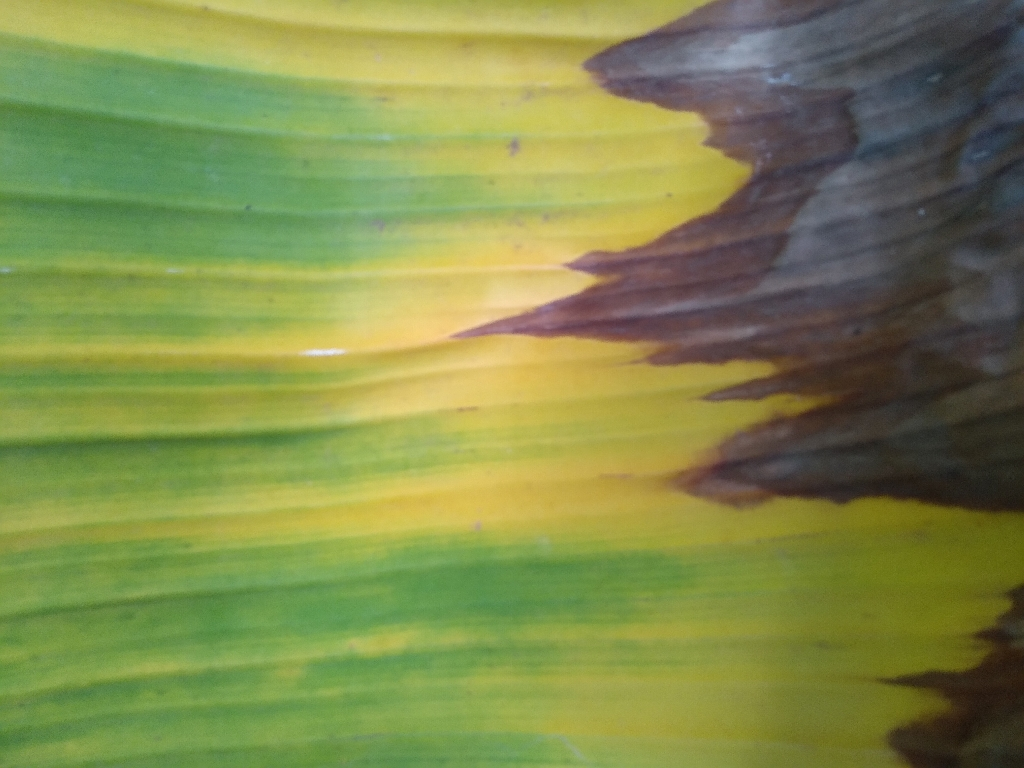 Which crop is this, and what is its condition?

banana, fusarium wilt race 1
